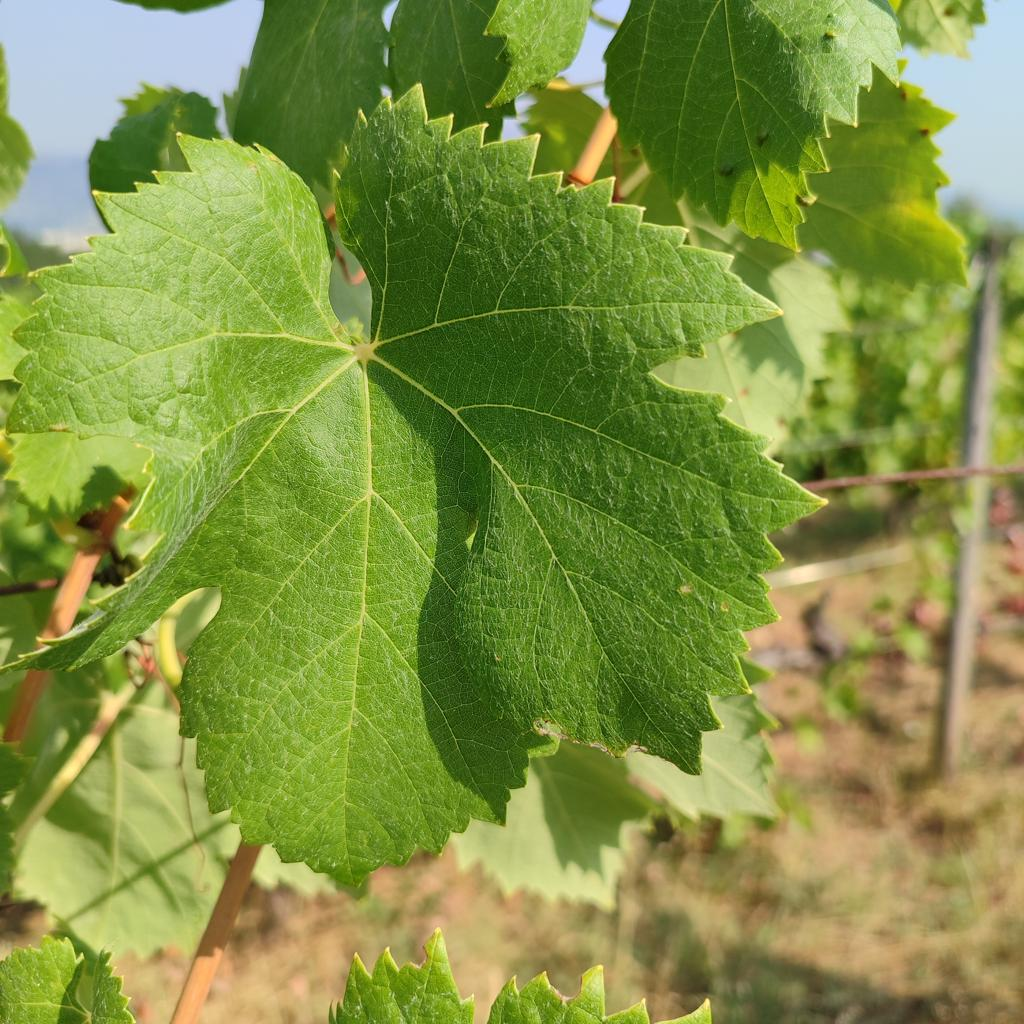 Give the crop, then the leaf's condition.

grapevine, healthy
